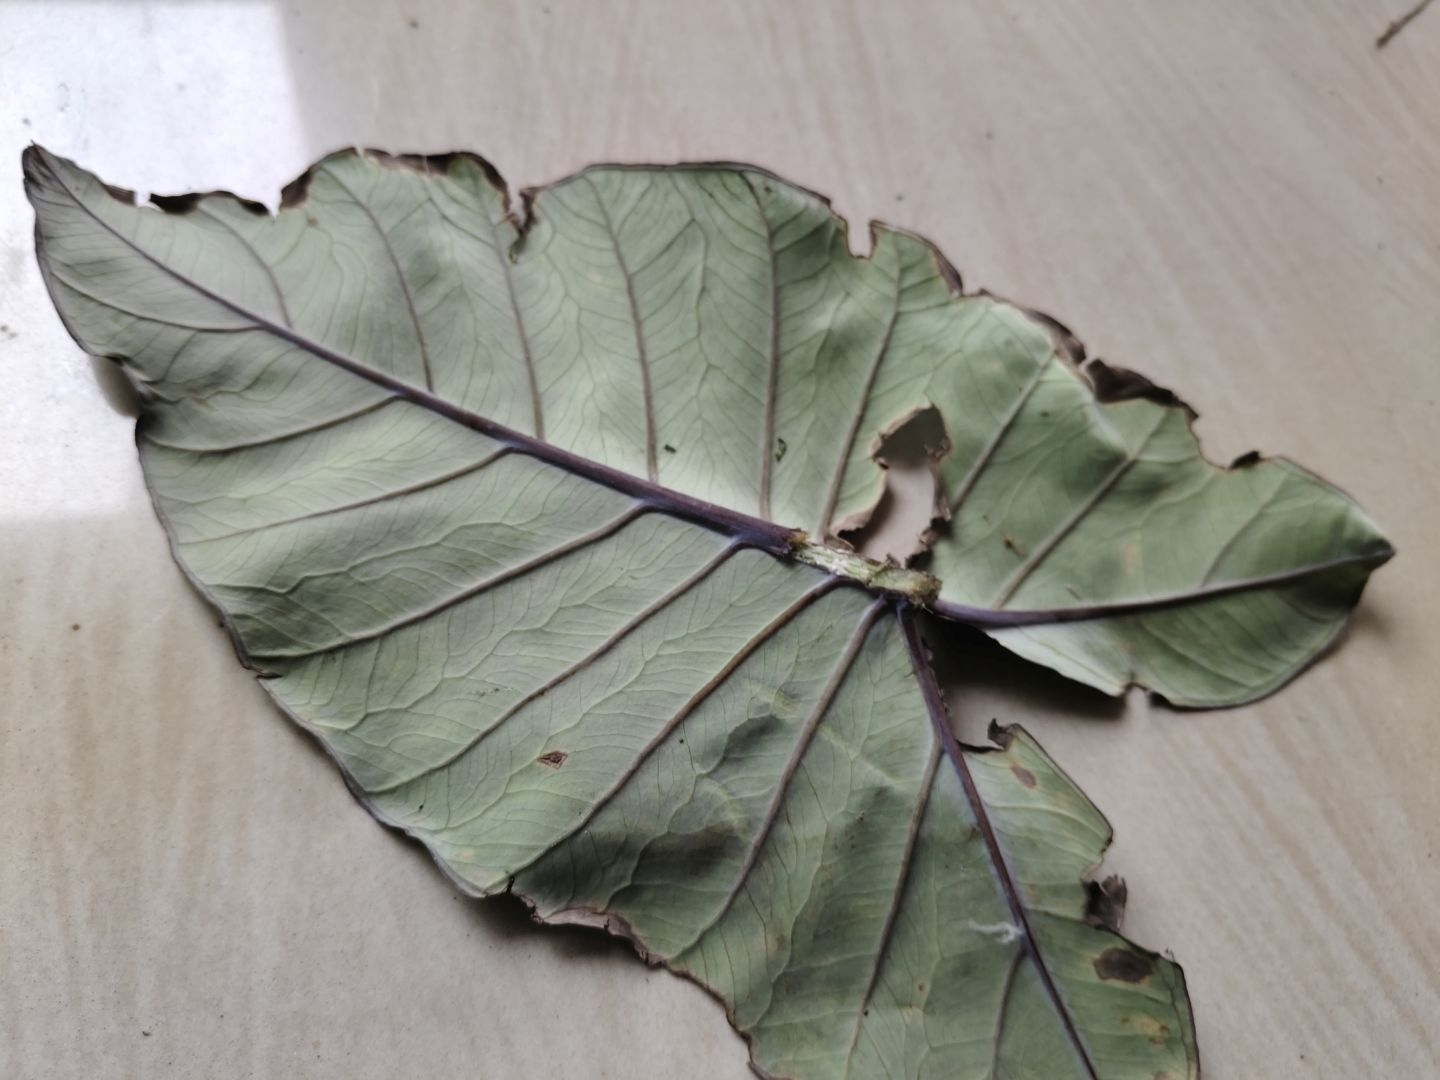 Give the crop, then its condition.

taro, leaf blight
